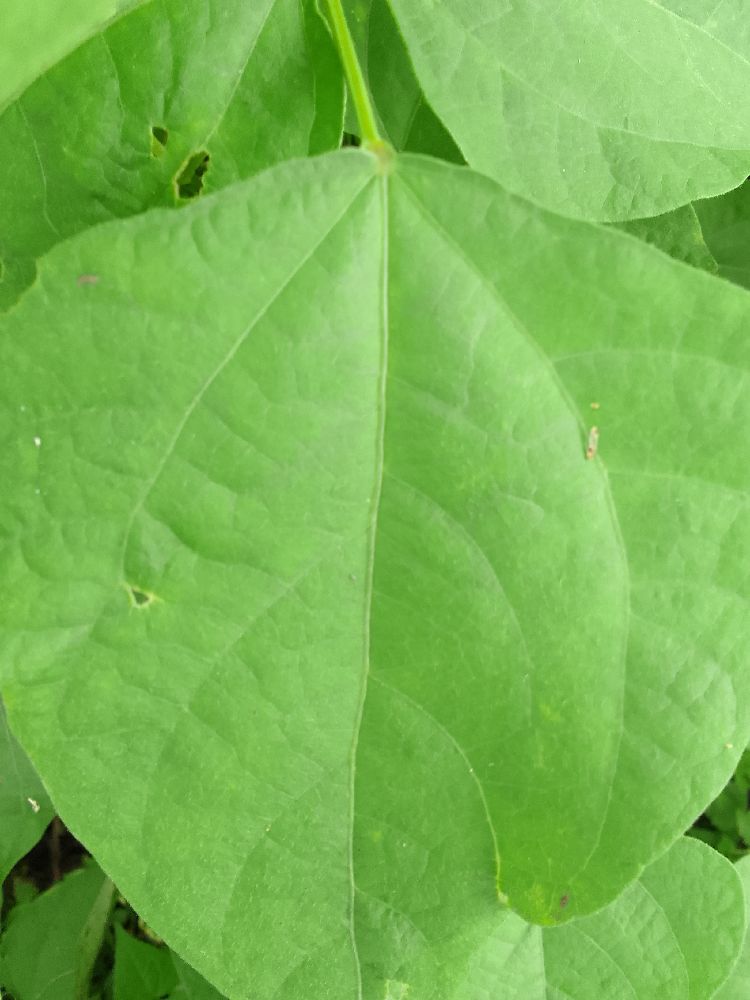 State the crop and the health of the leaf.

common bean, healthy
